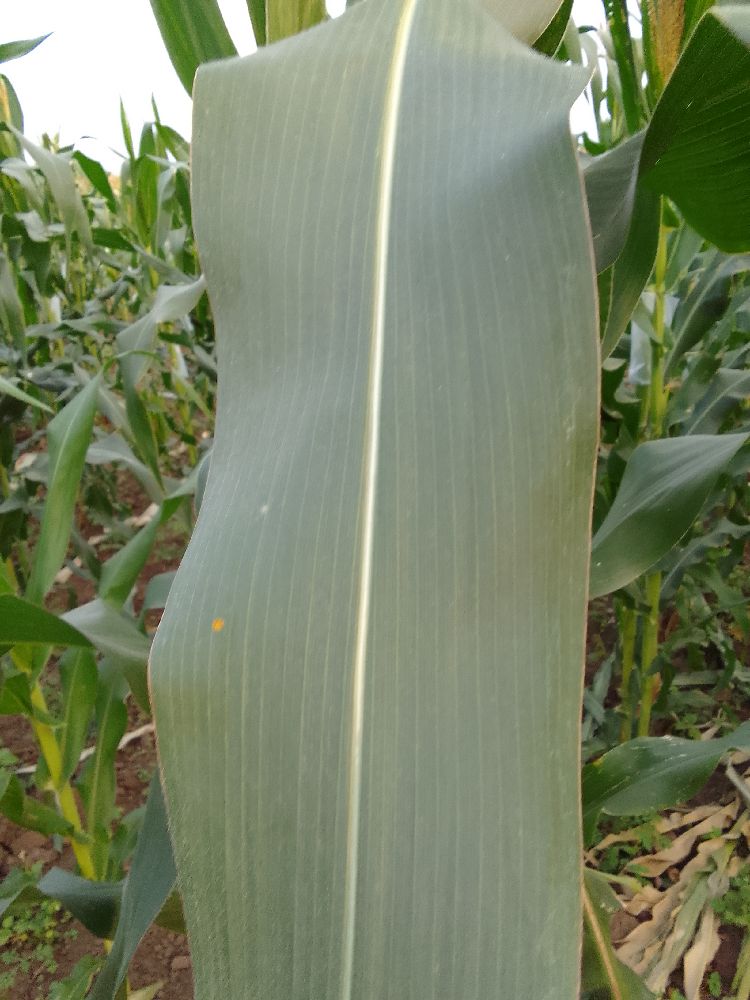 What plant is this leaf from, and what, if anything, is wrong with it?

maize, healthy
